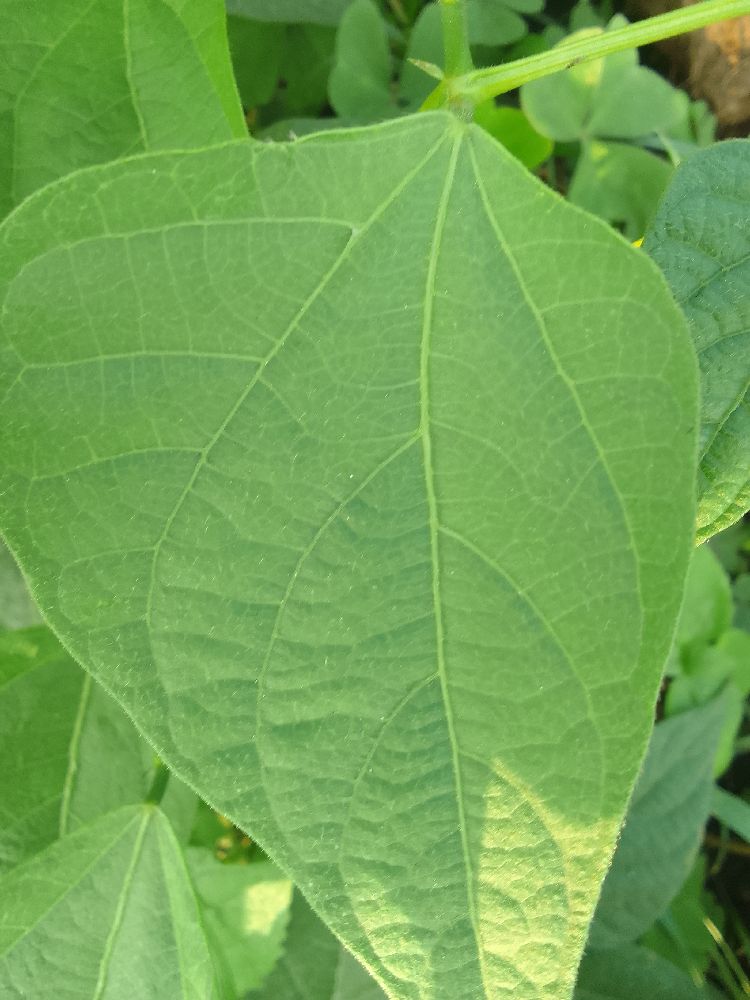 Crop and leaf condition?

common bean, healthy
